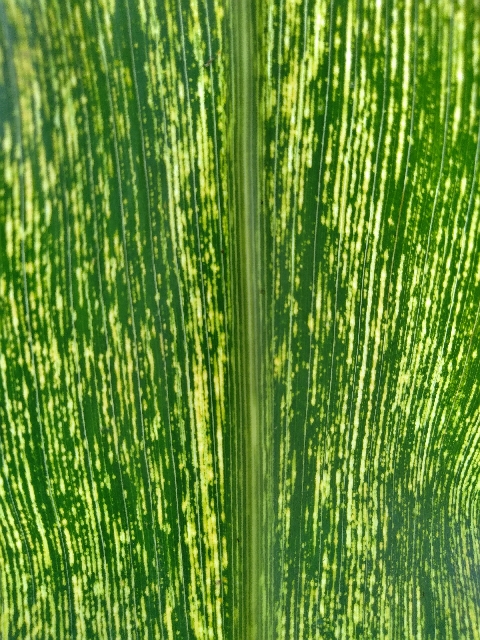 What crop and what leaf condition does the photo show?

maize, maize streak virus
